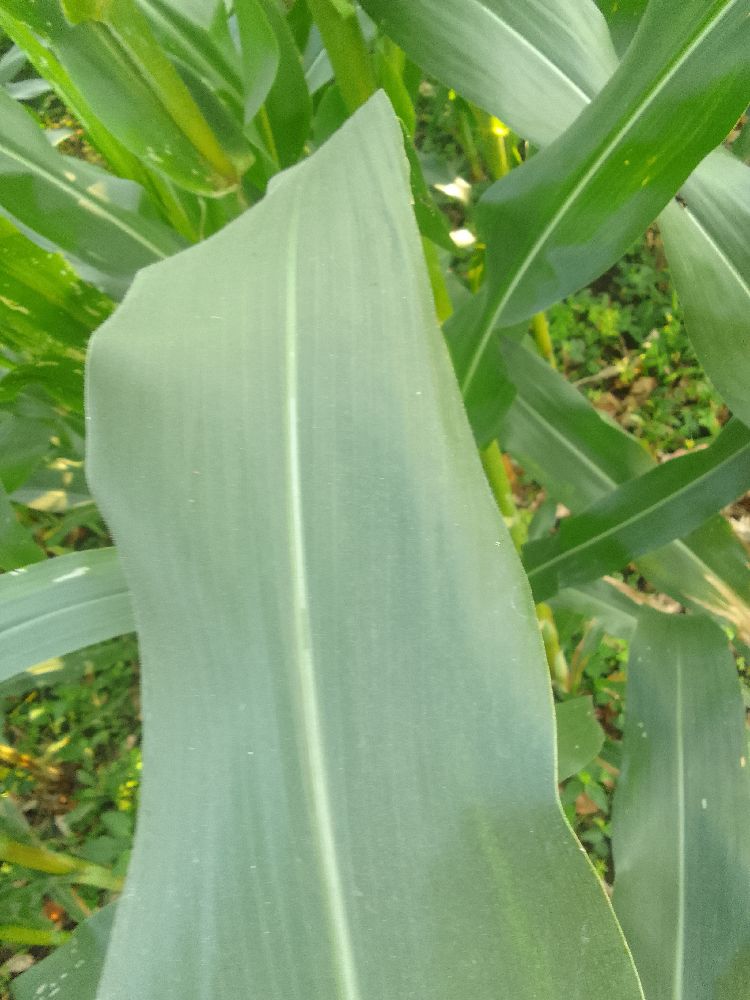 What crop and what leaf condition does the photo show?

maize, healthy
